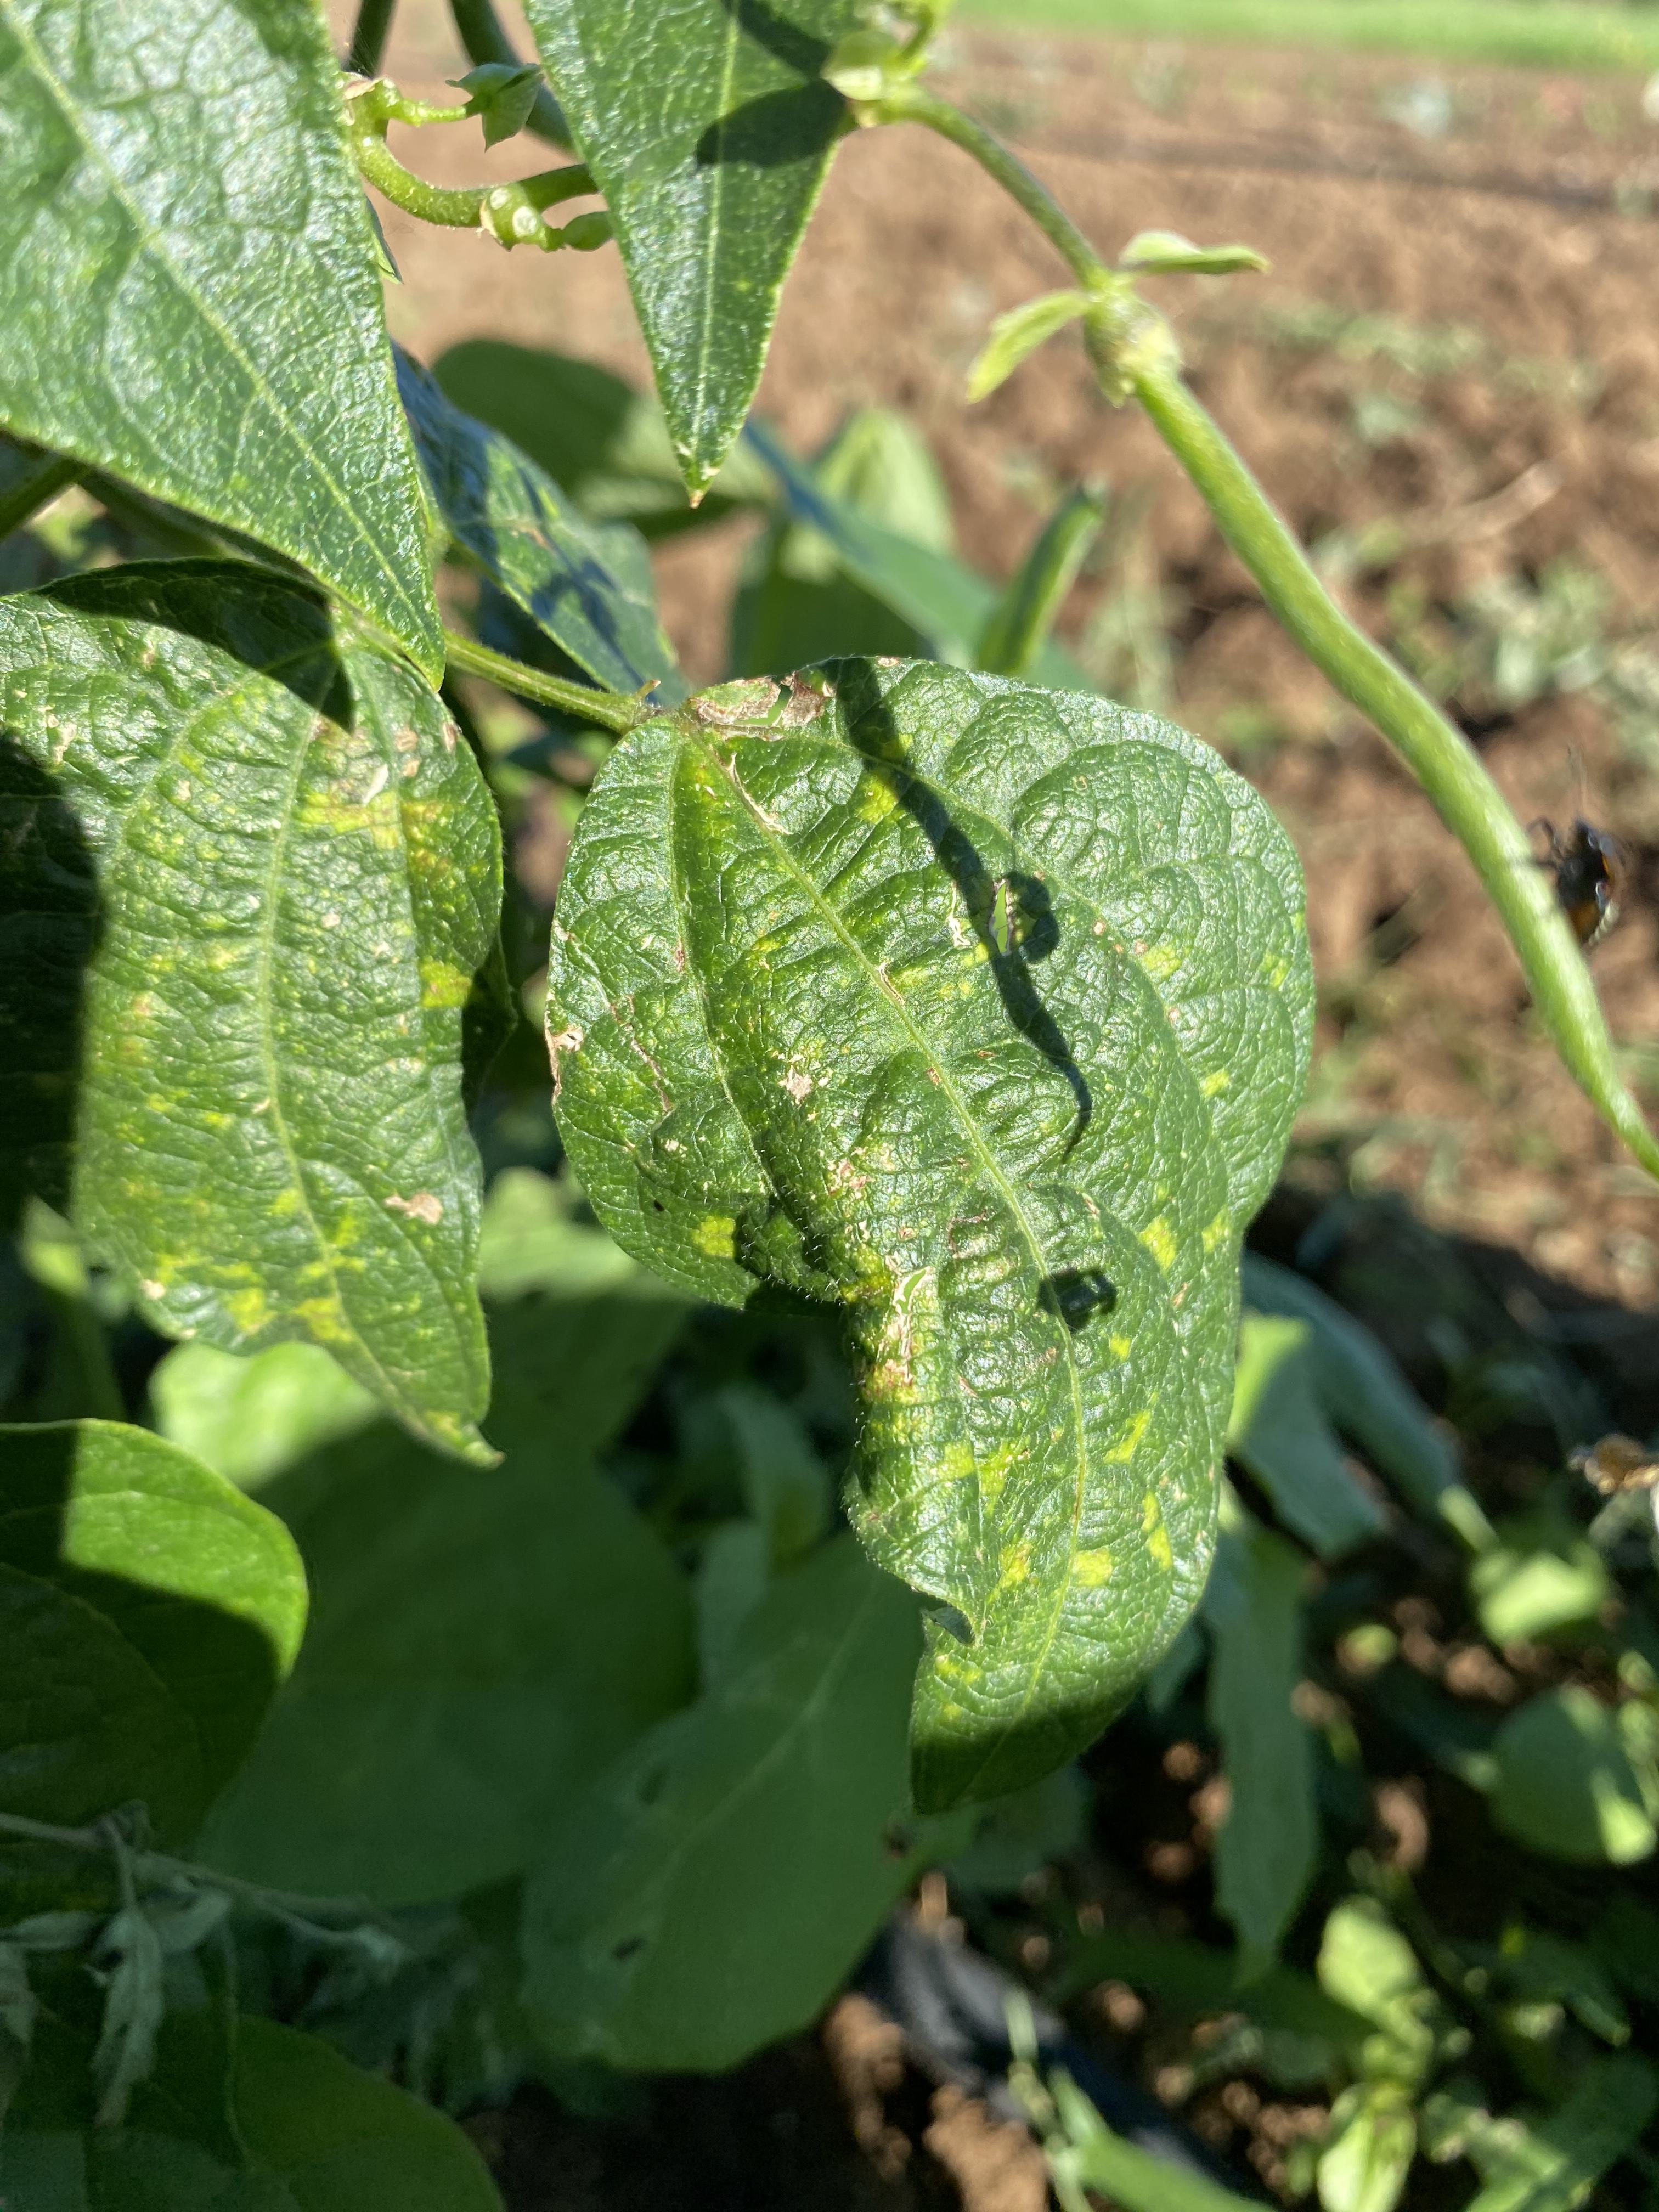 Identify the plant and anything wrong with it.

green beans, aphids, sunburn
